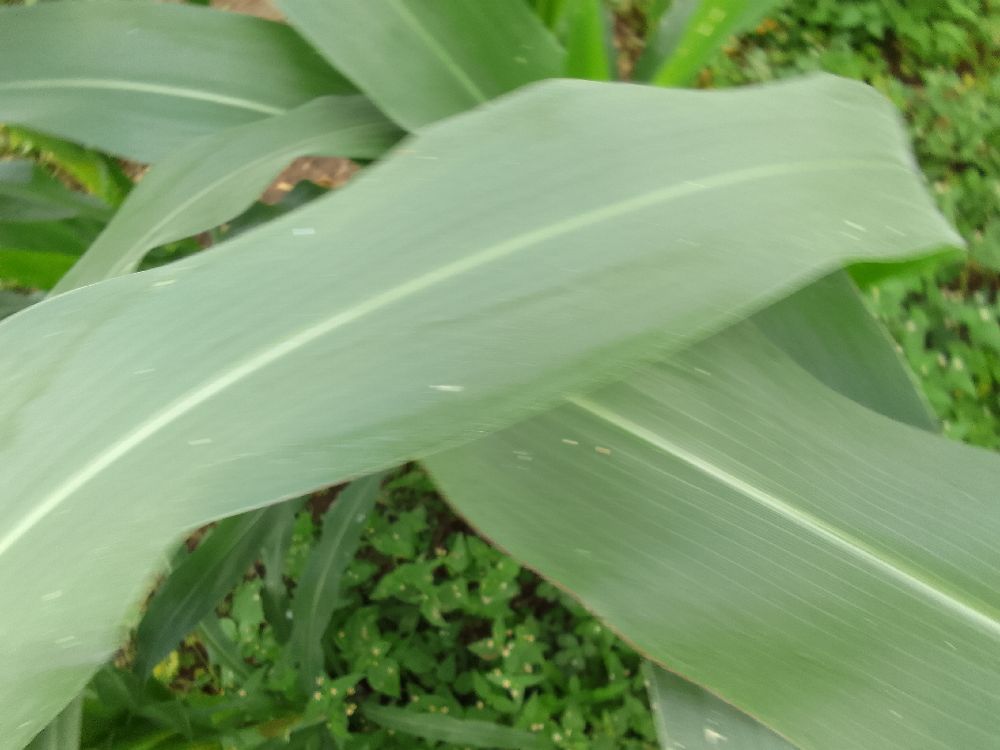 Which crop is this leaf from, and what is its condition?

maize, healthy
